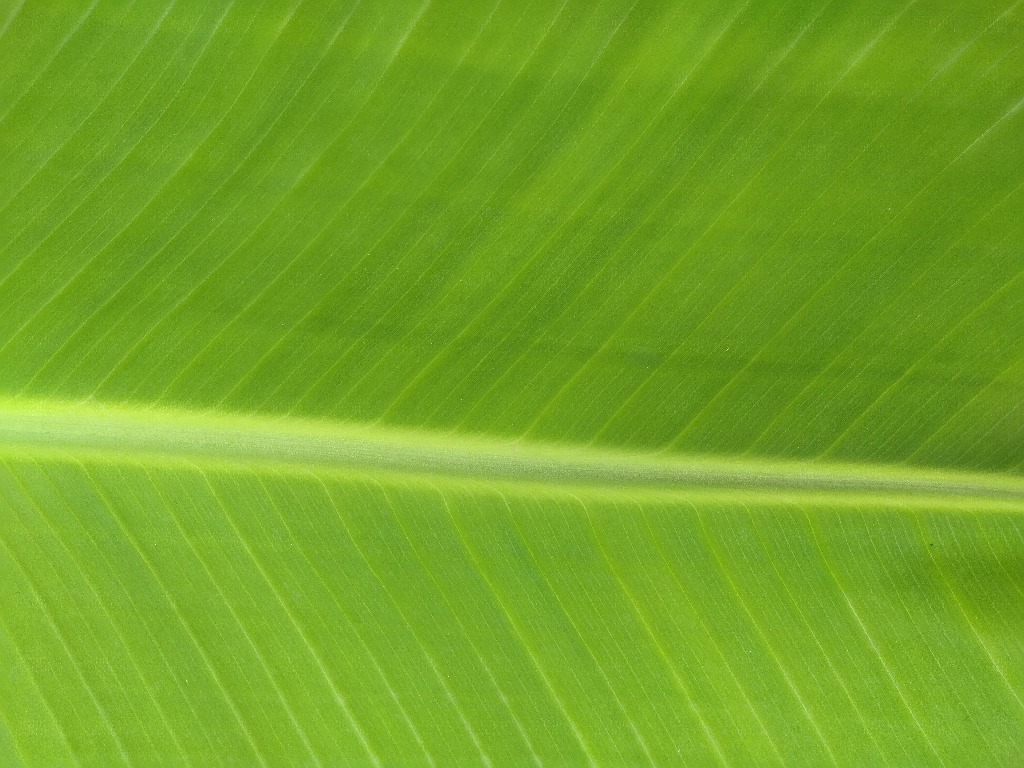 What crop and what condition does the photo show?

banana, healthy
